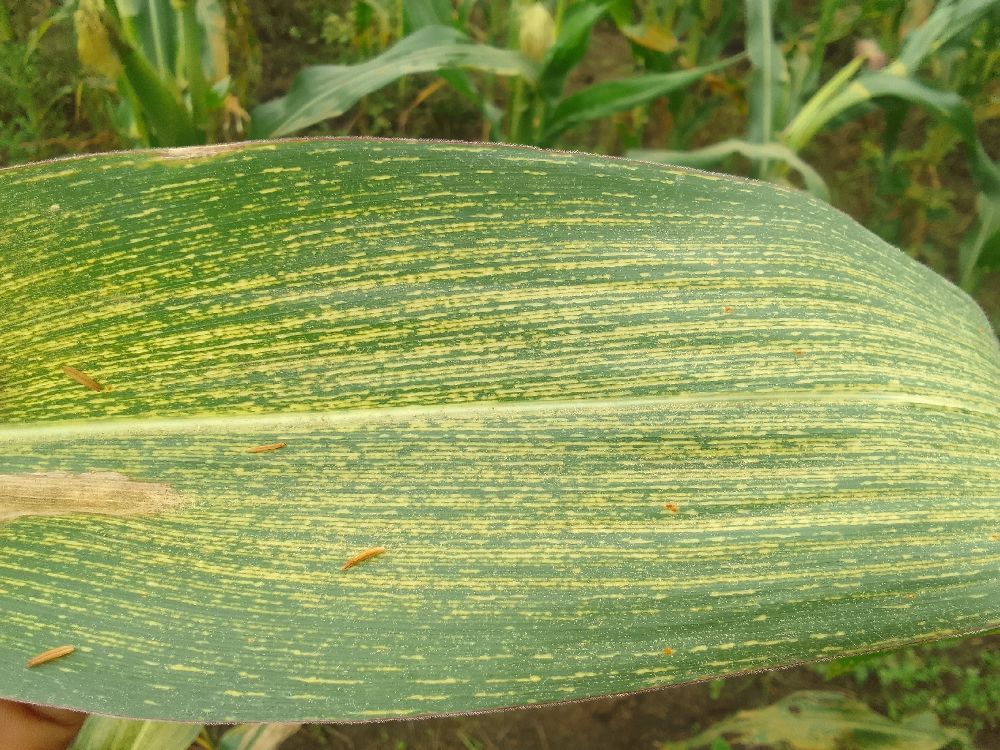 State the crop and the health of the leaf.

maize, maize streak virus
